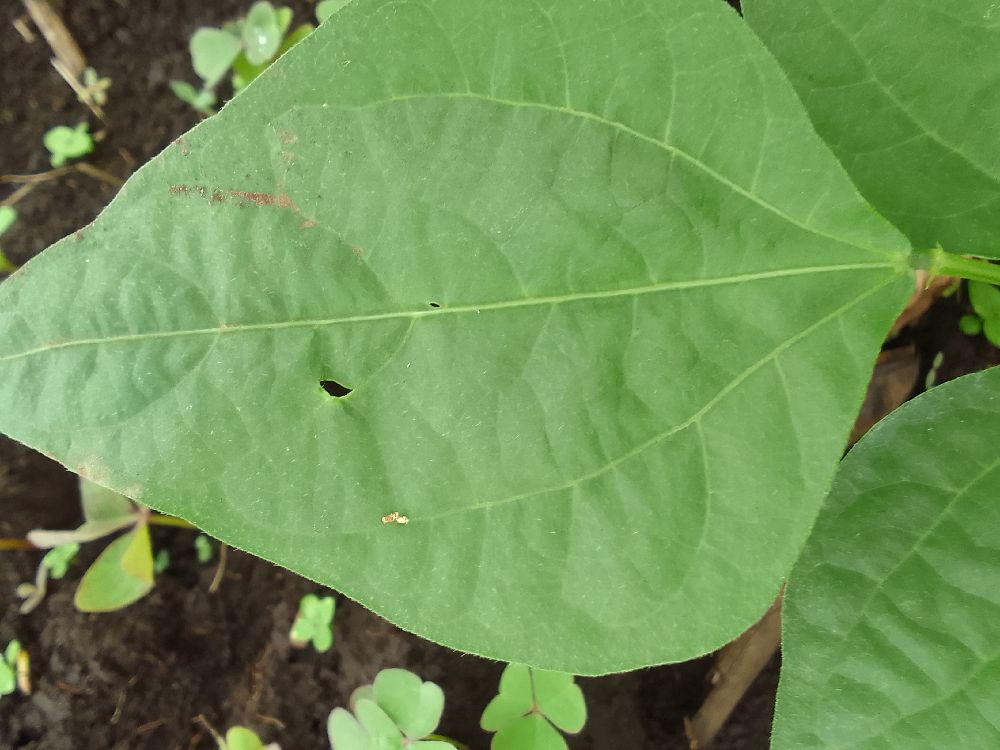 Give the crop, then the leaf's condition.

common bean, healthy
